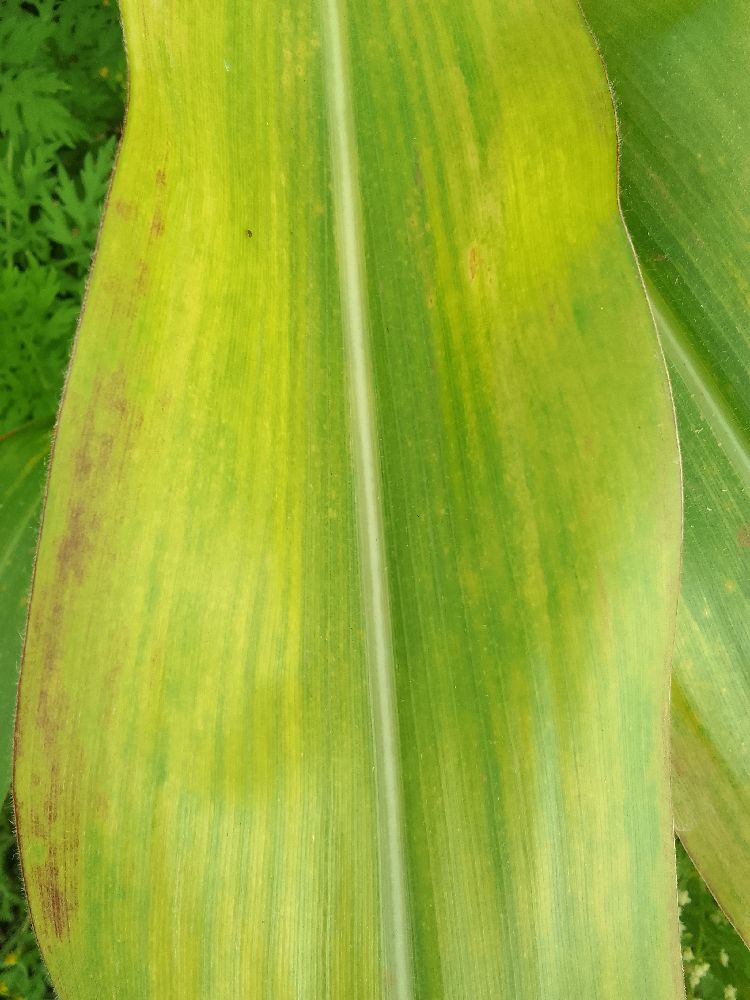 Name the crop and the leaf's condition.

maize, maize lethal necrosis
